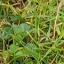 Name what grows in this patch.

unstructured weed
